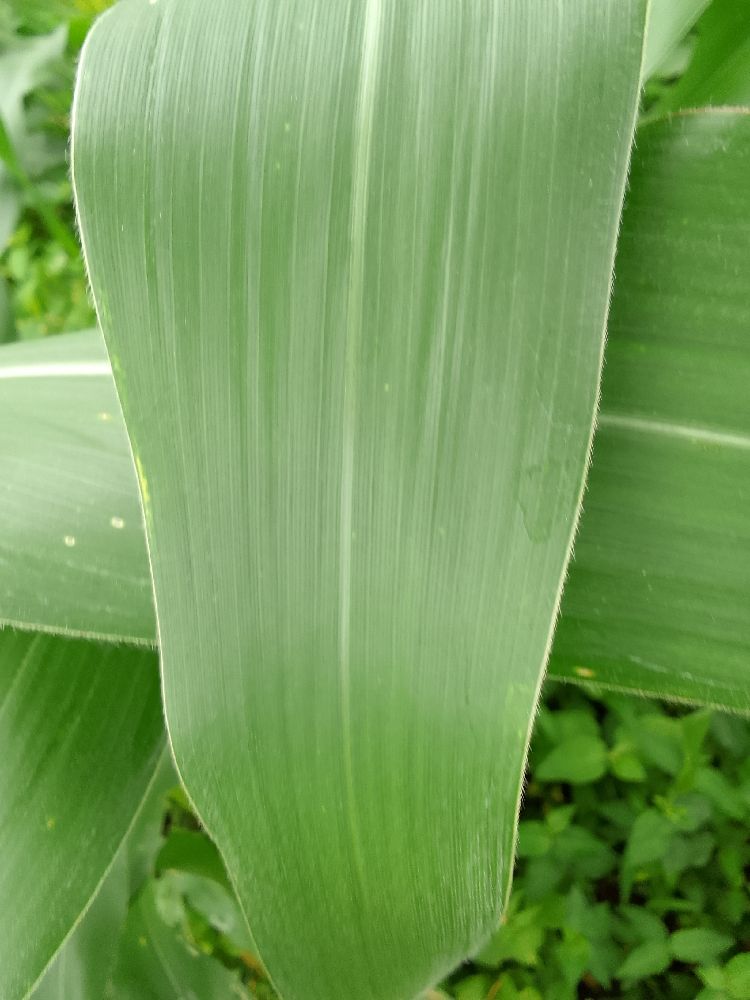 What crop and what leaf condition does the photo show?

maize, healthy
